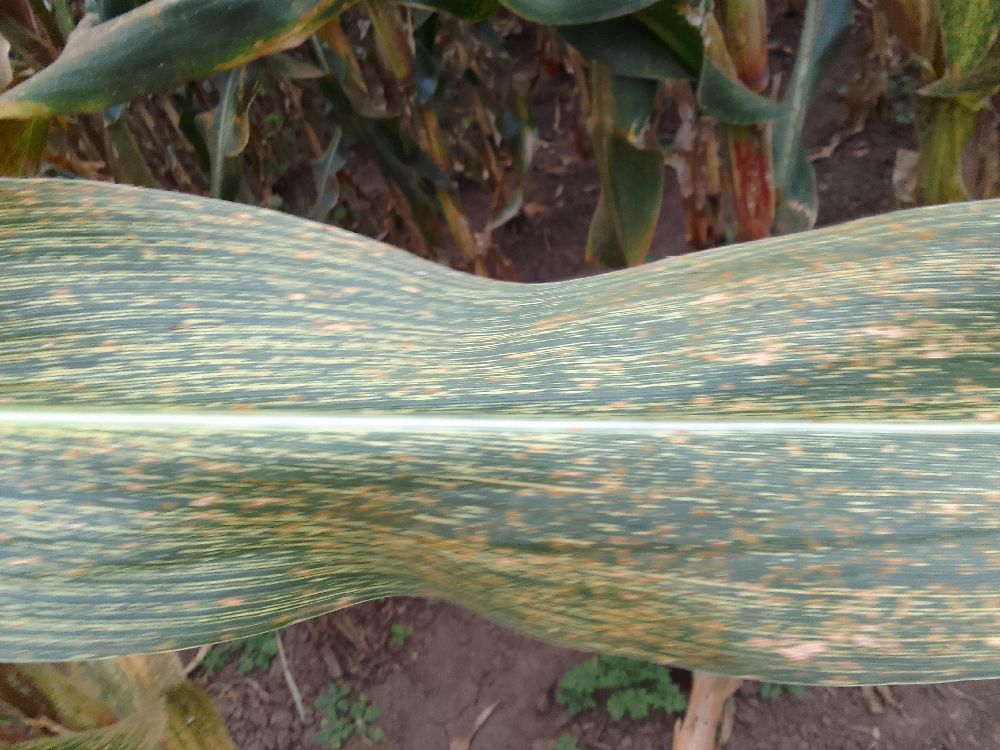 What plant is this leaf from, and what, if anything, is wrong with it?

maize, maize streak virus
